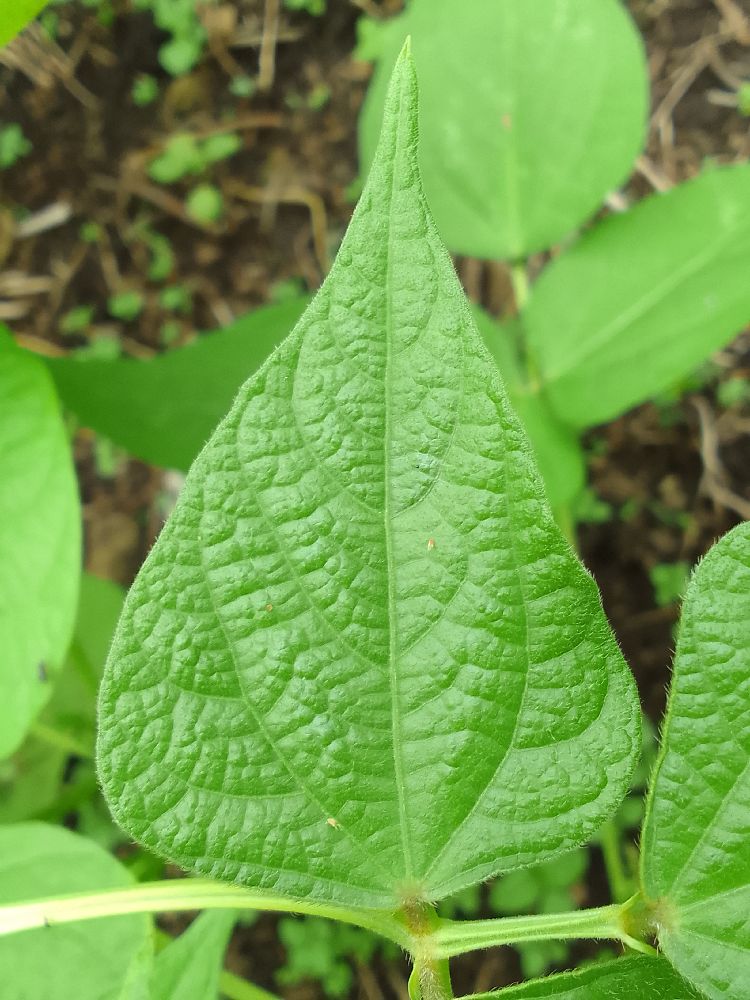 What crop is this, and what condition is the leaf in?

common bean, healthy
